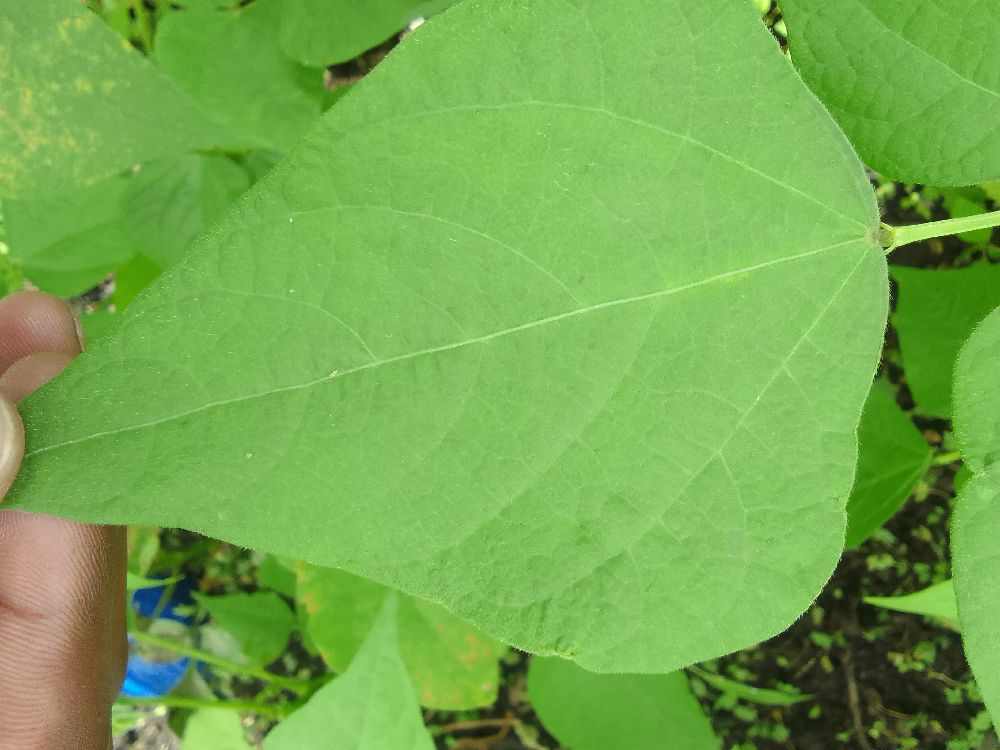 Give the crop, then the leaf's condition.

common bean, healthy
